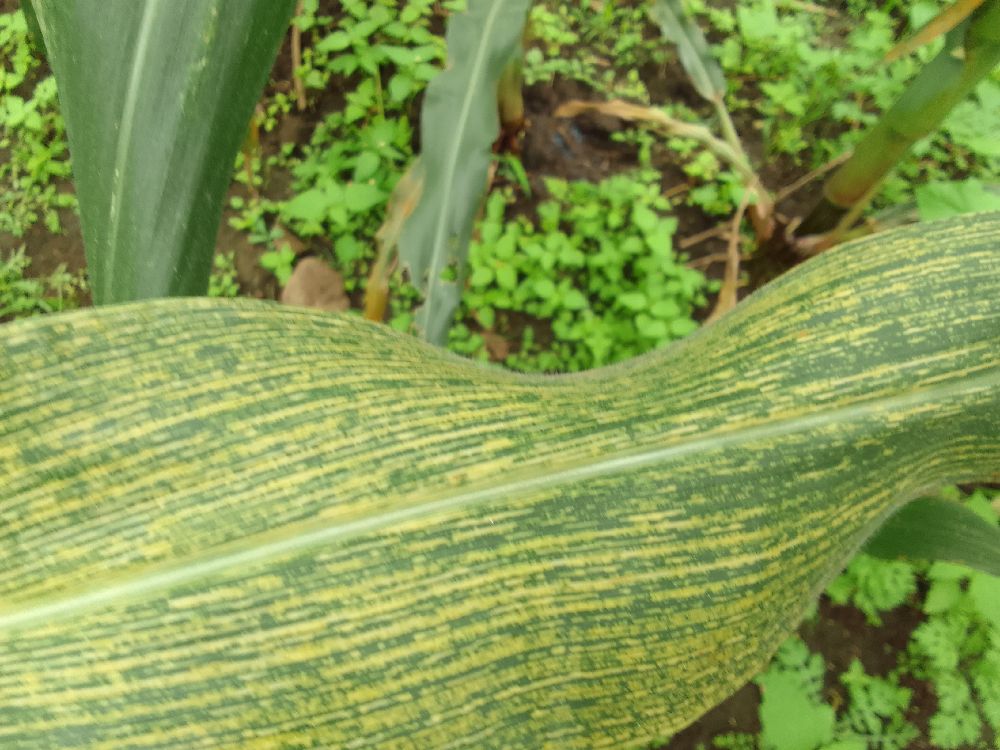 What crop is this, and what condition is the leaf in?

maize, maize streak virus
